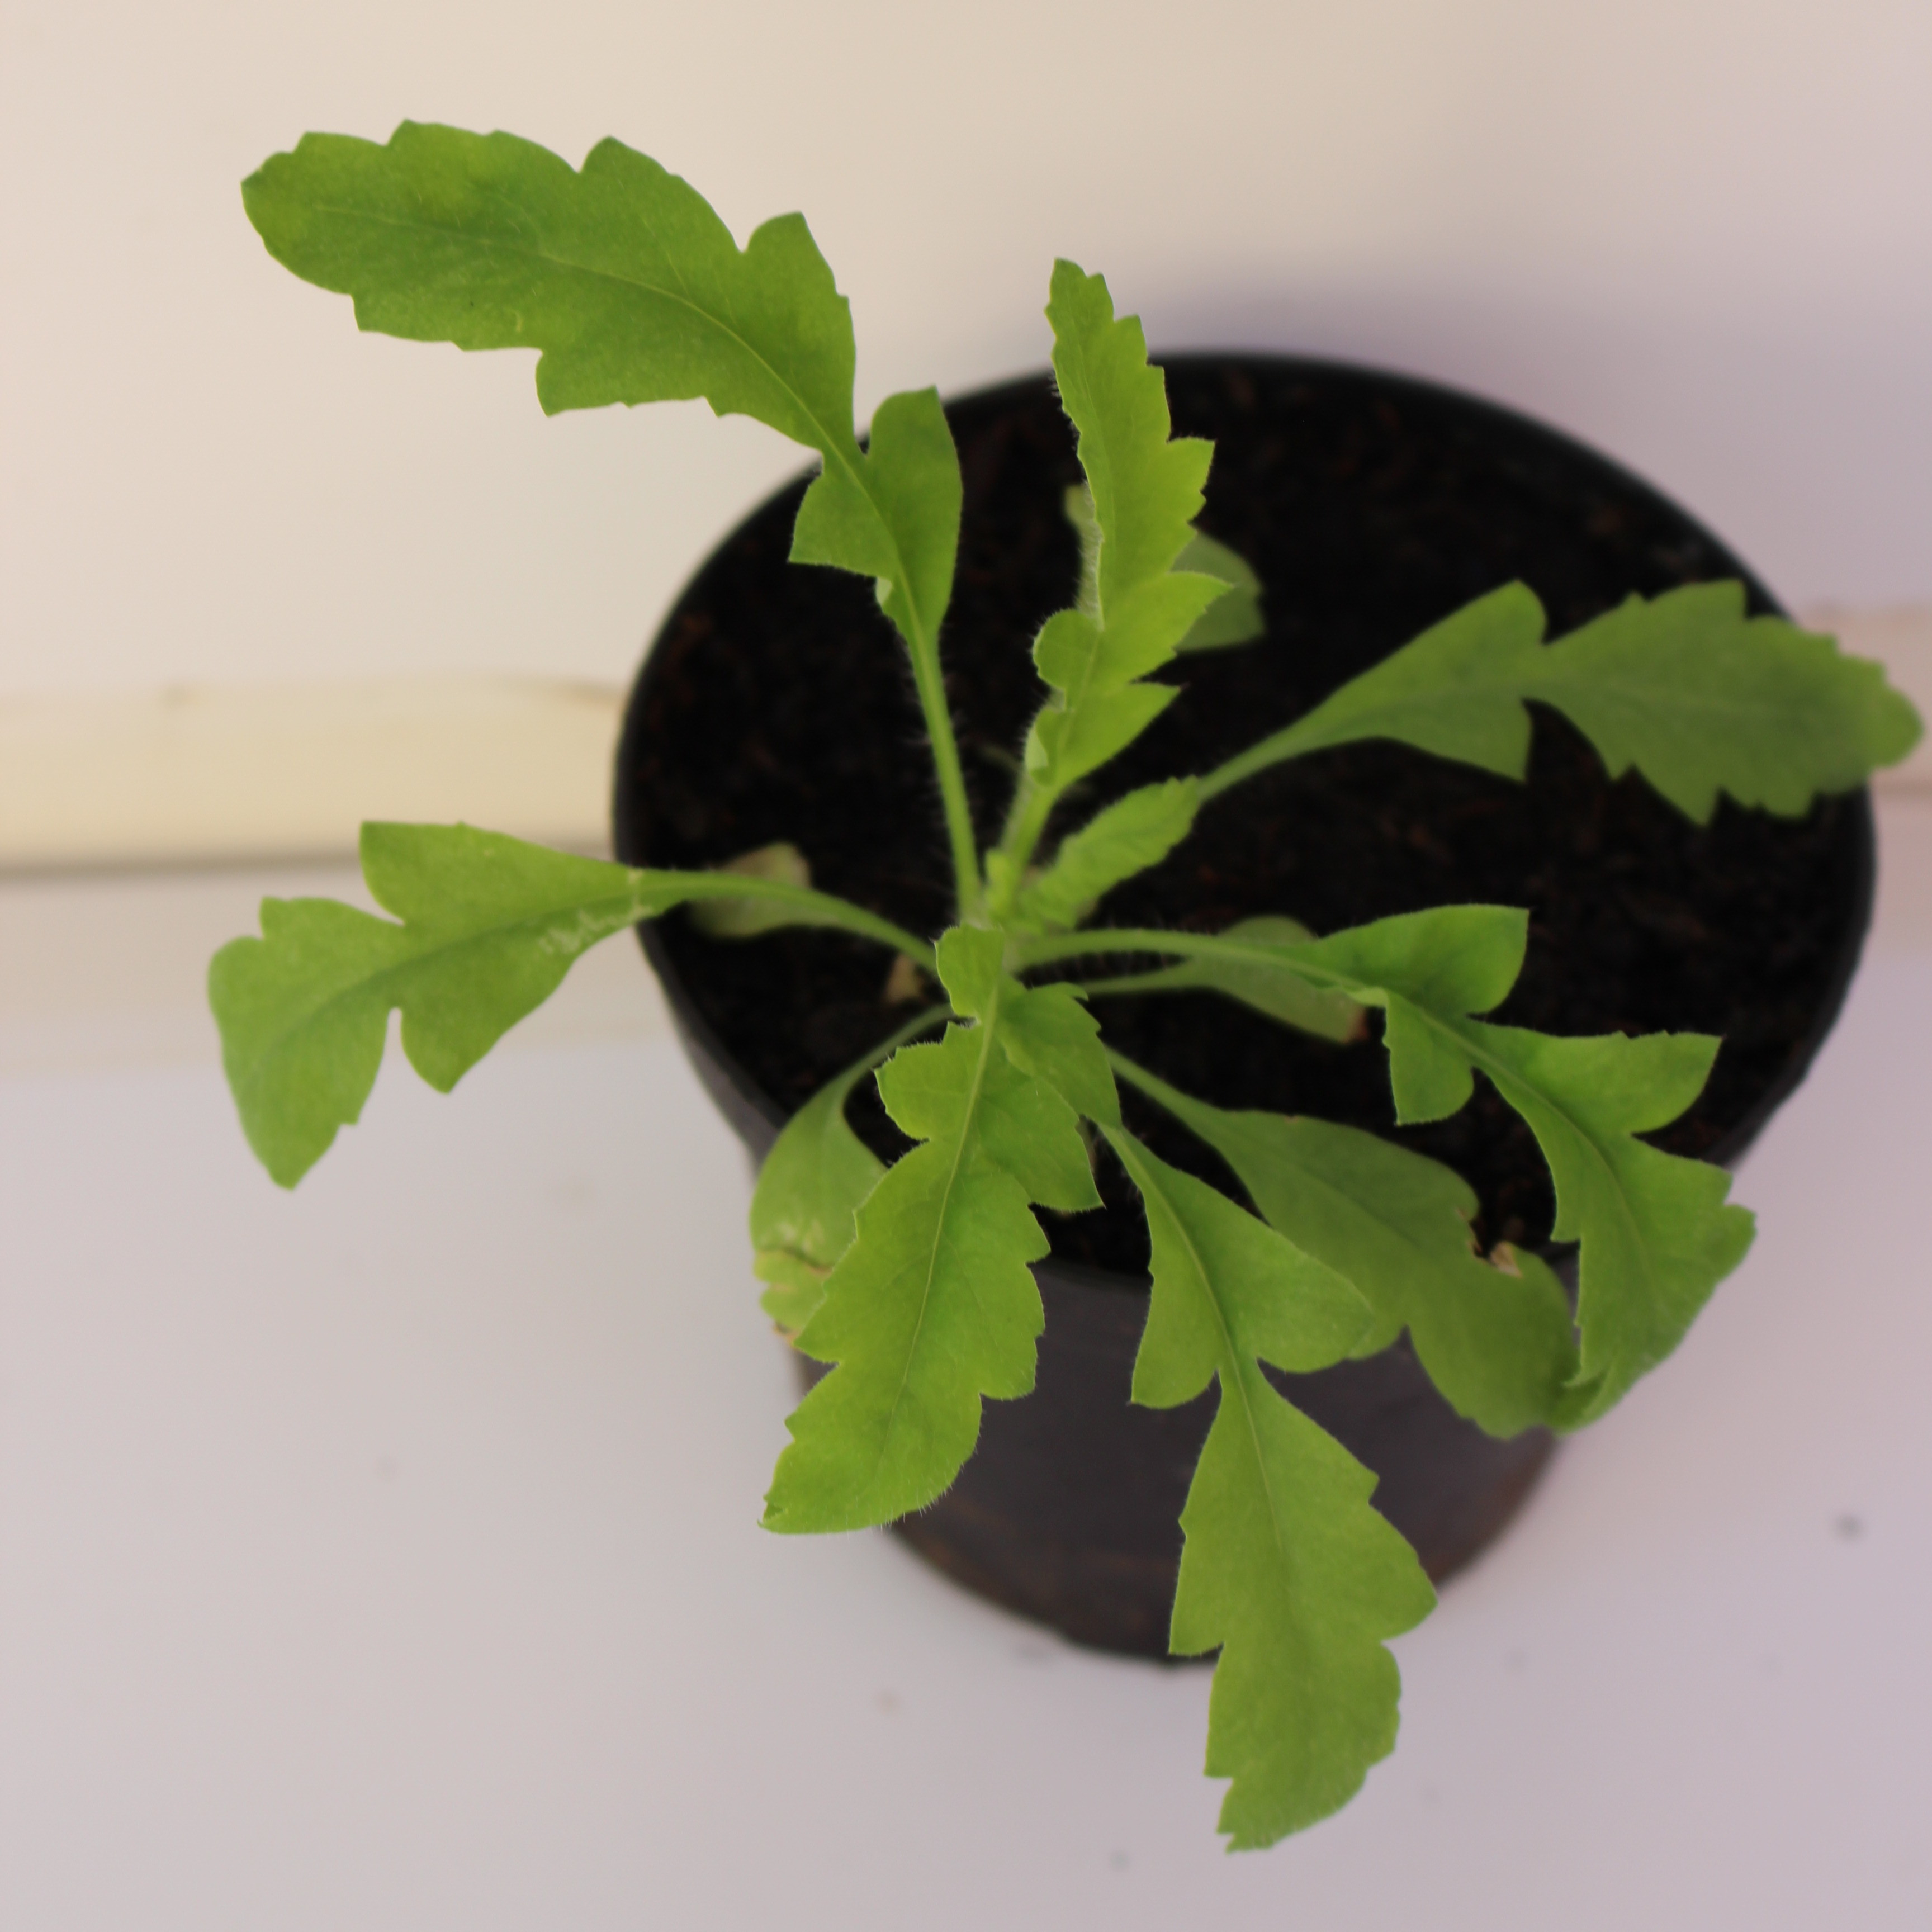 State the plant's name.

Papaver rhoeas
